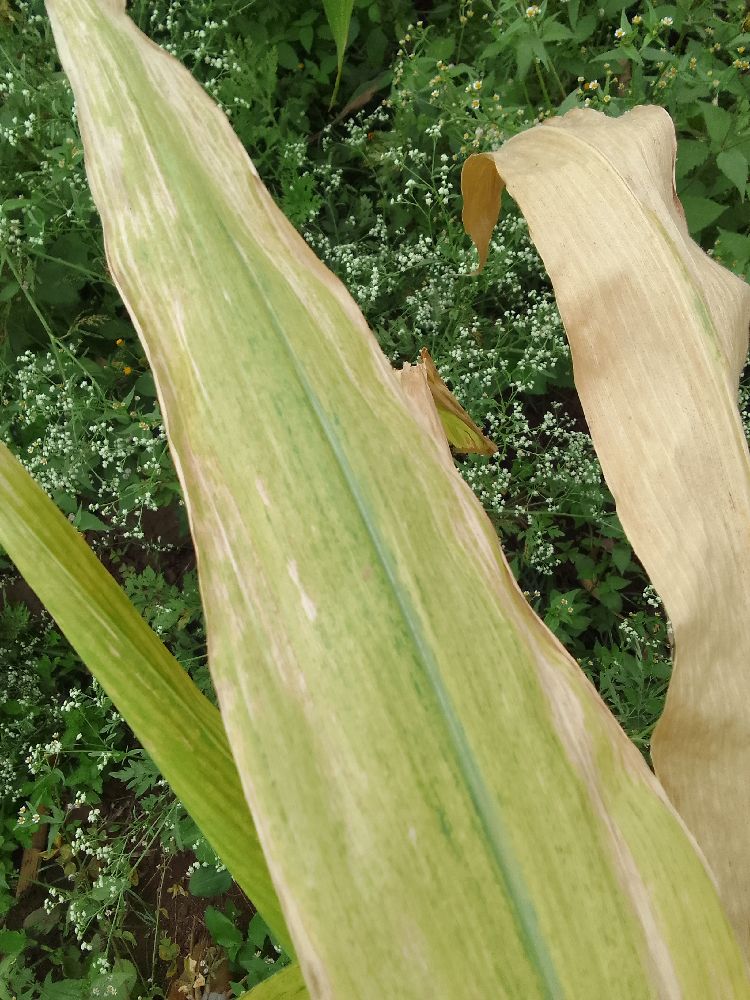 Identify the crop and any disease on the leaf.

maize, maize lethal necrosis
